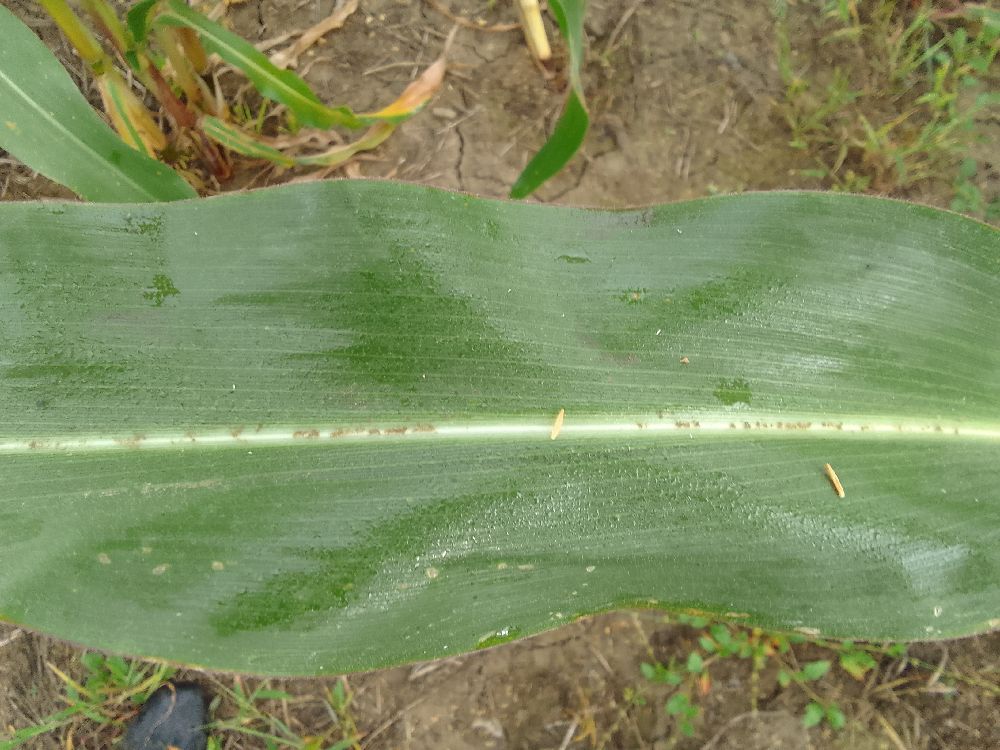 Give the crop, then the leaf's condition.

maize, healthy
